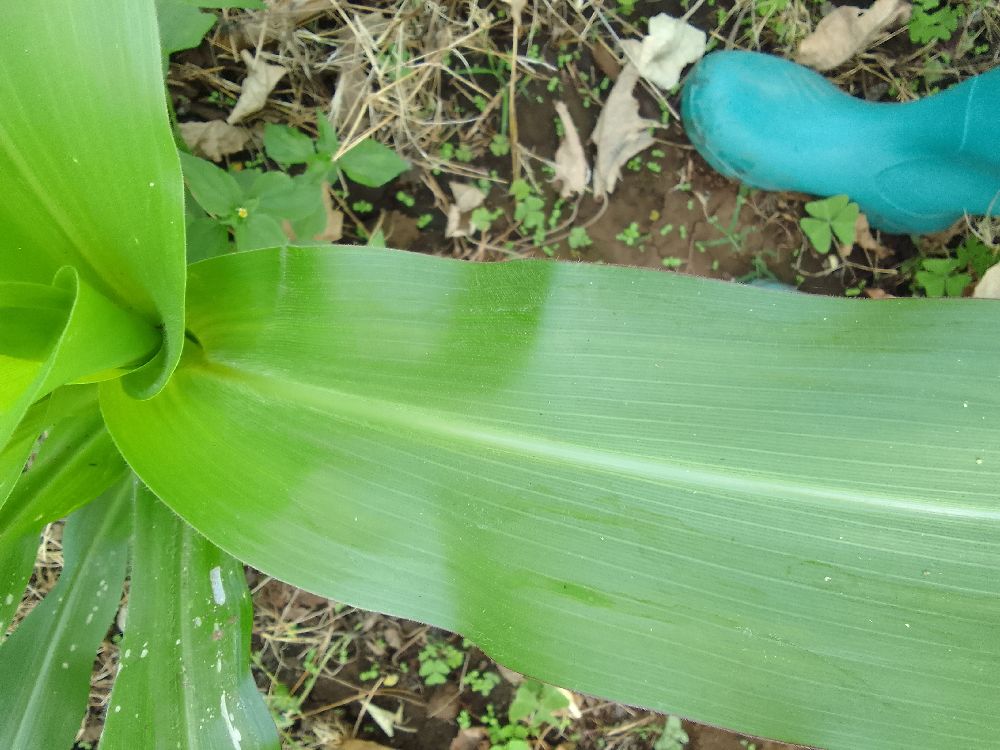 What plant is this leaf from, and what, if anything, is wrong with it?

maize, healthy
